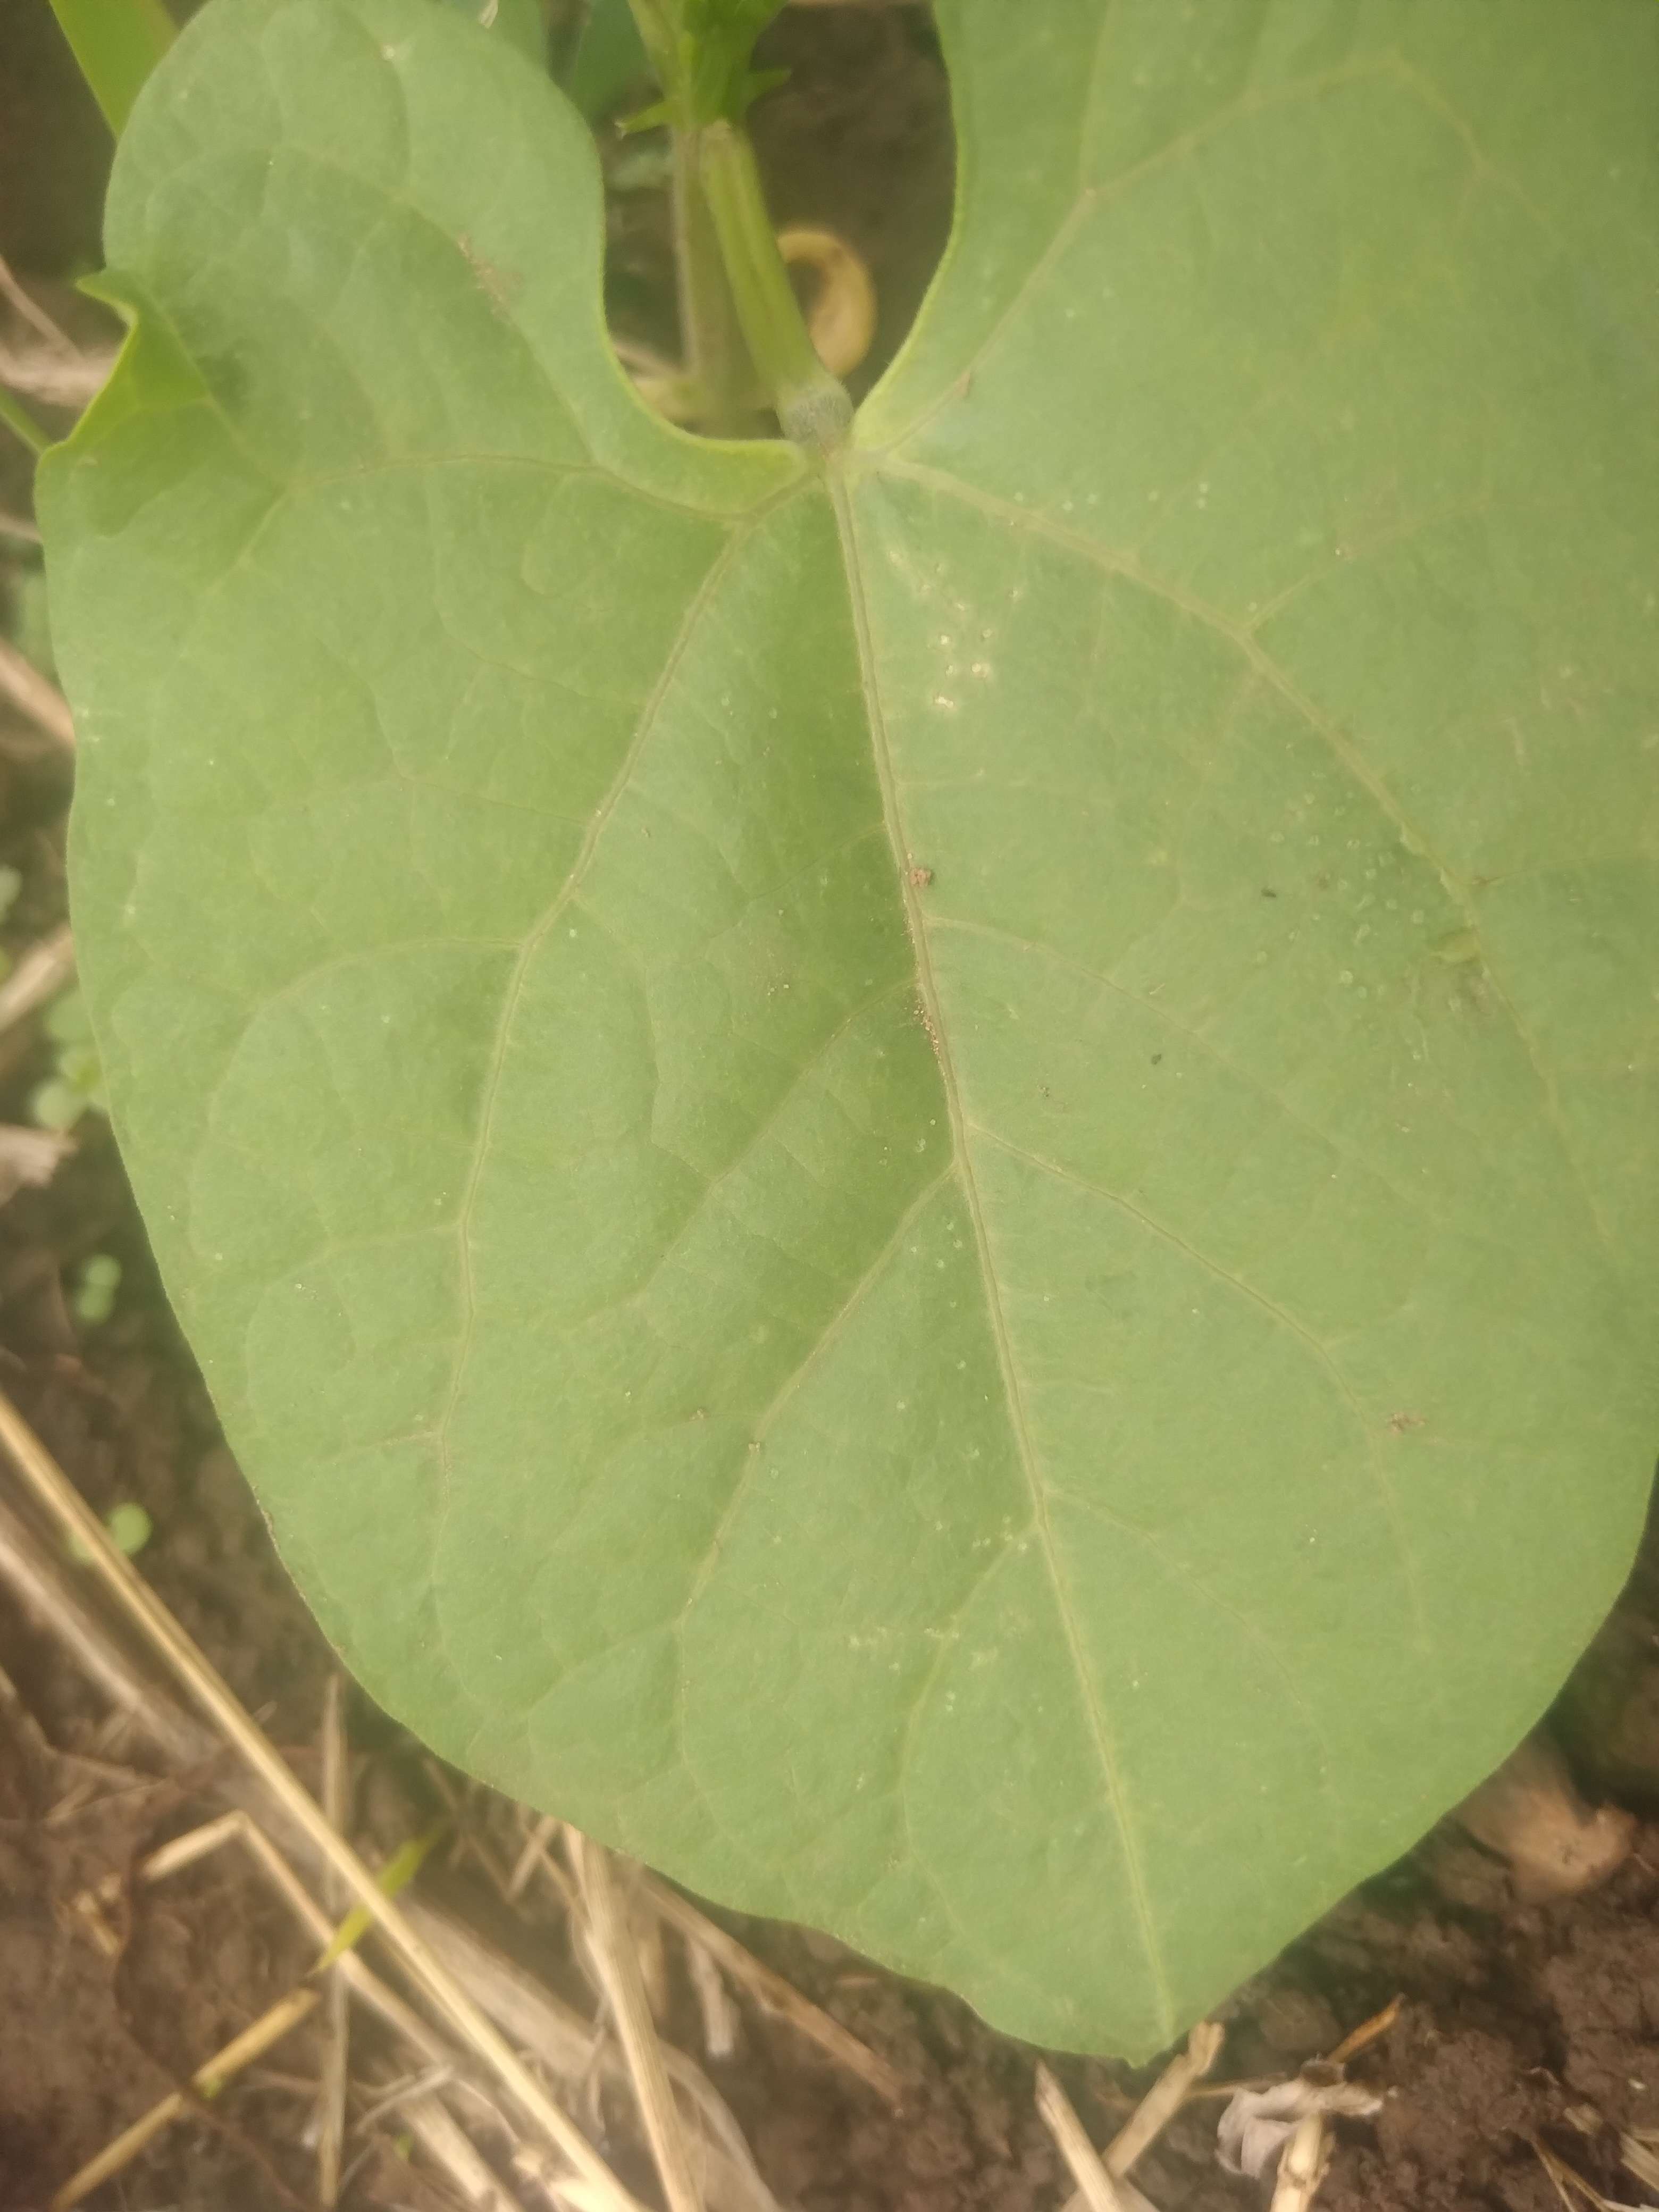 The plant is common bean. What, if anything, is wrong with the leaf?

healthy
